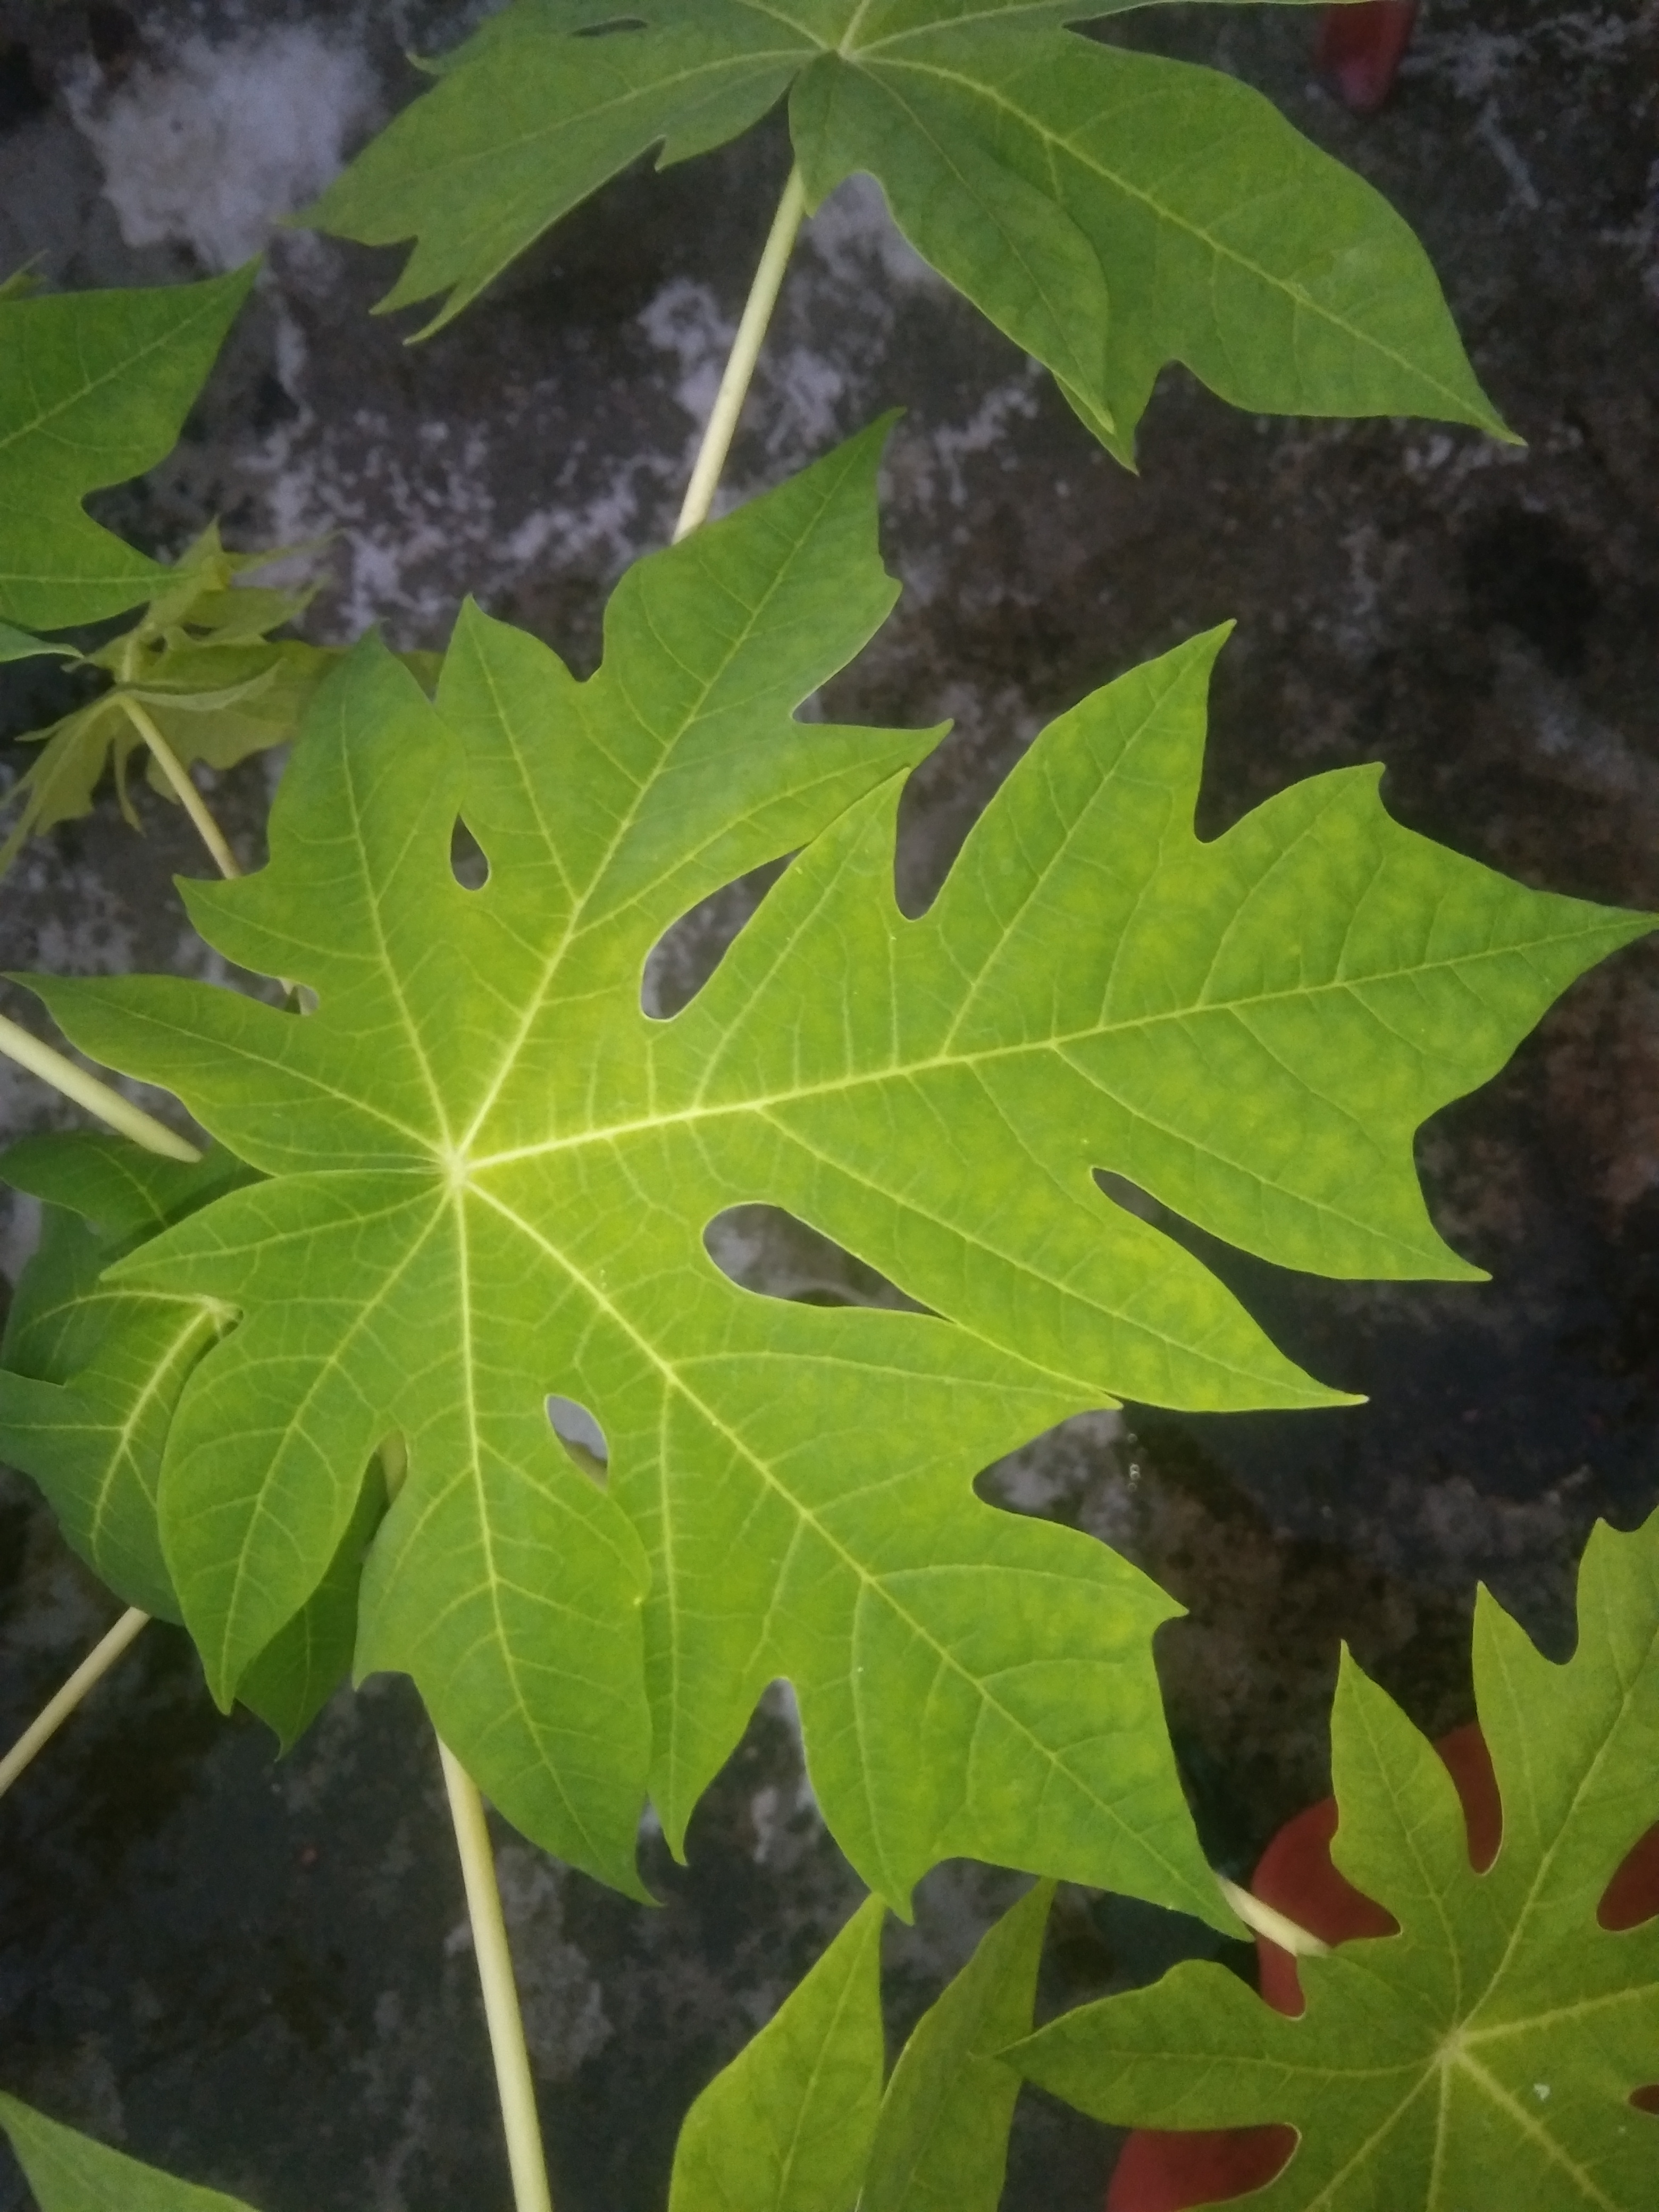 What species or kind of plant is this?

papaya
